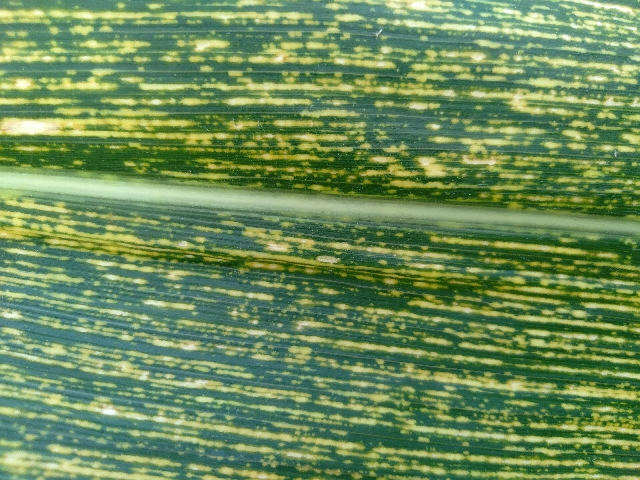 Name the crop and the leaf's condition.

maize, maize streak virus
